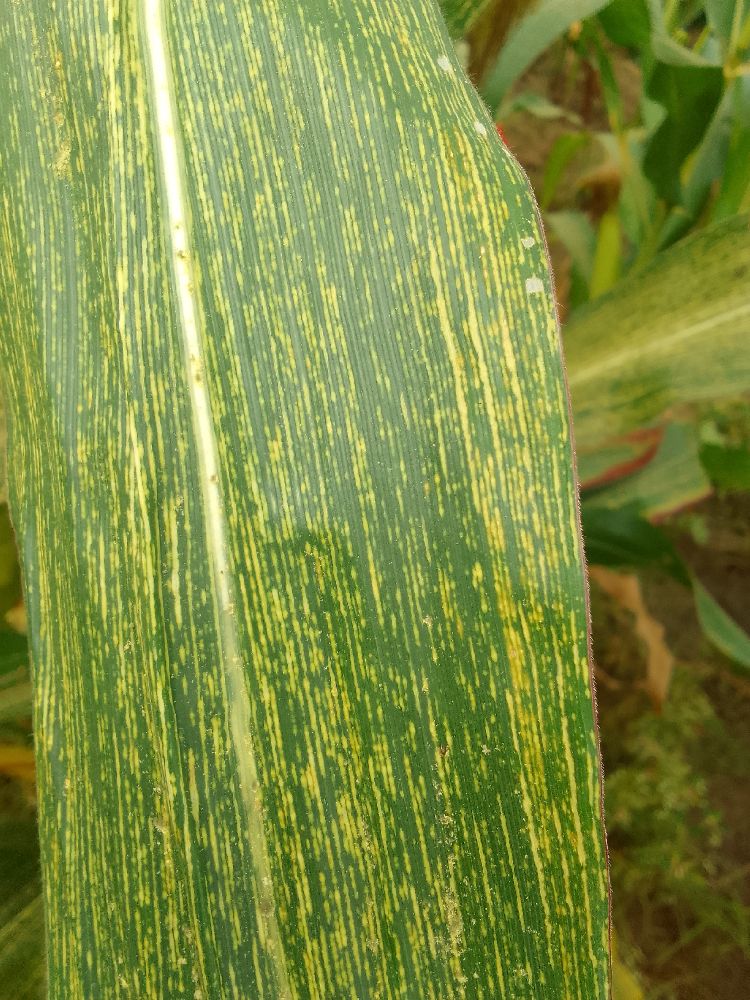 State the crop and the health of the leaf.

maize, maize streak virus
